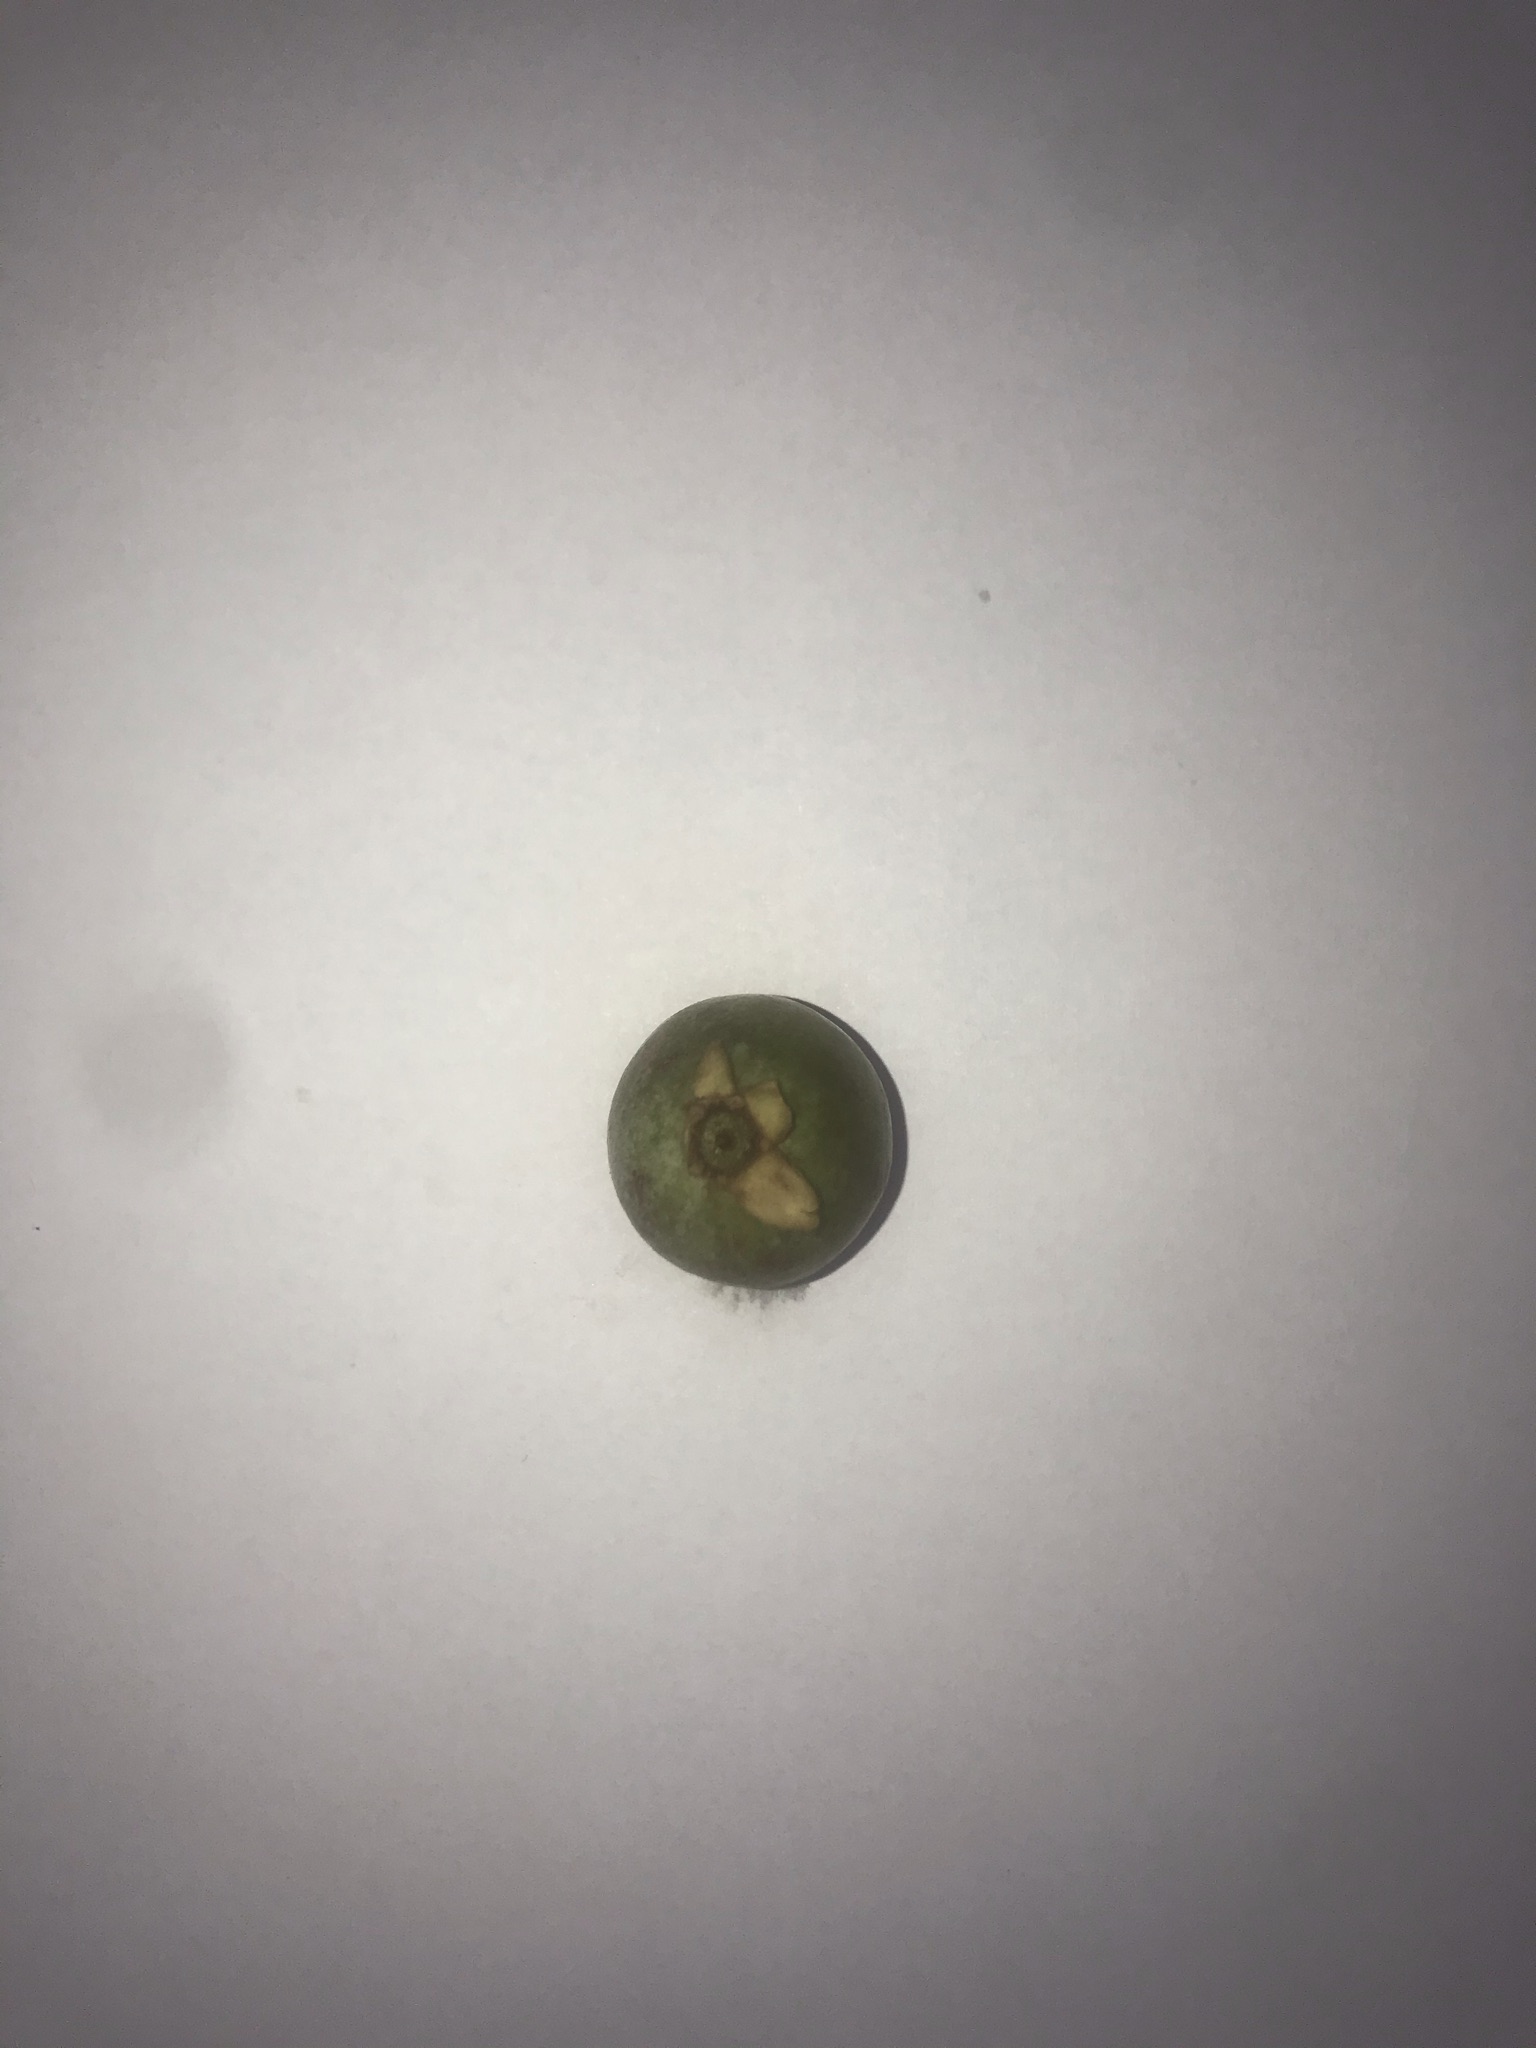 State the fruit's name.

gabiroba
